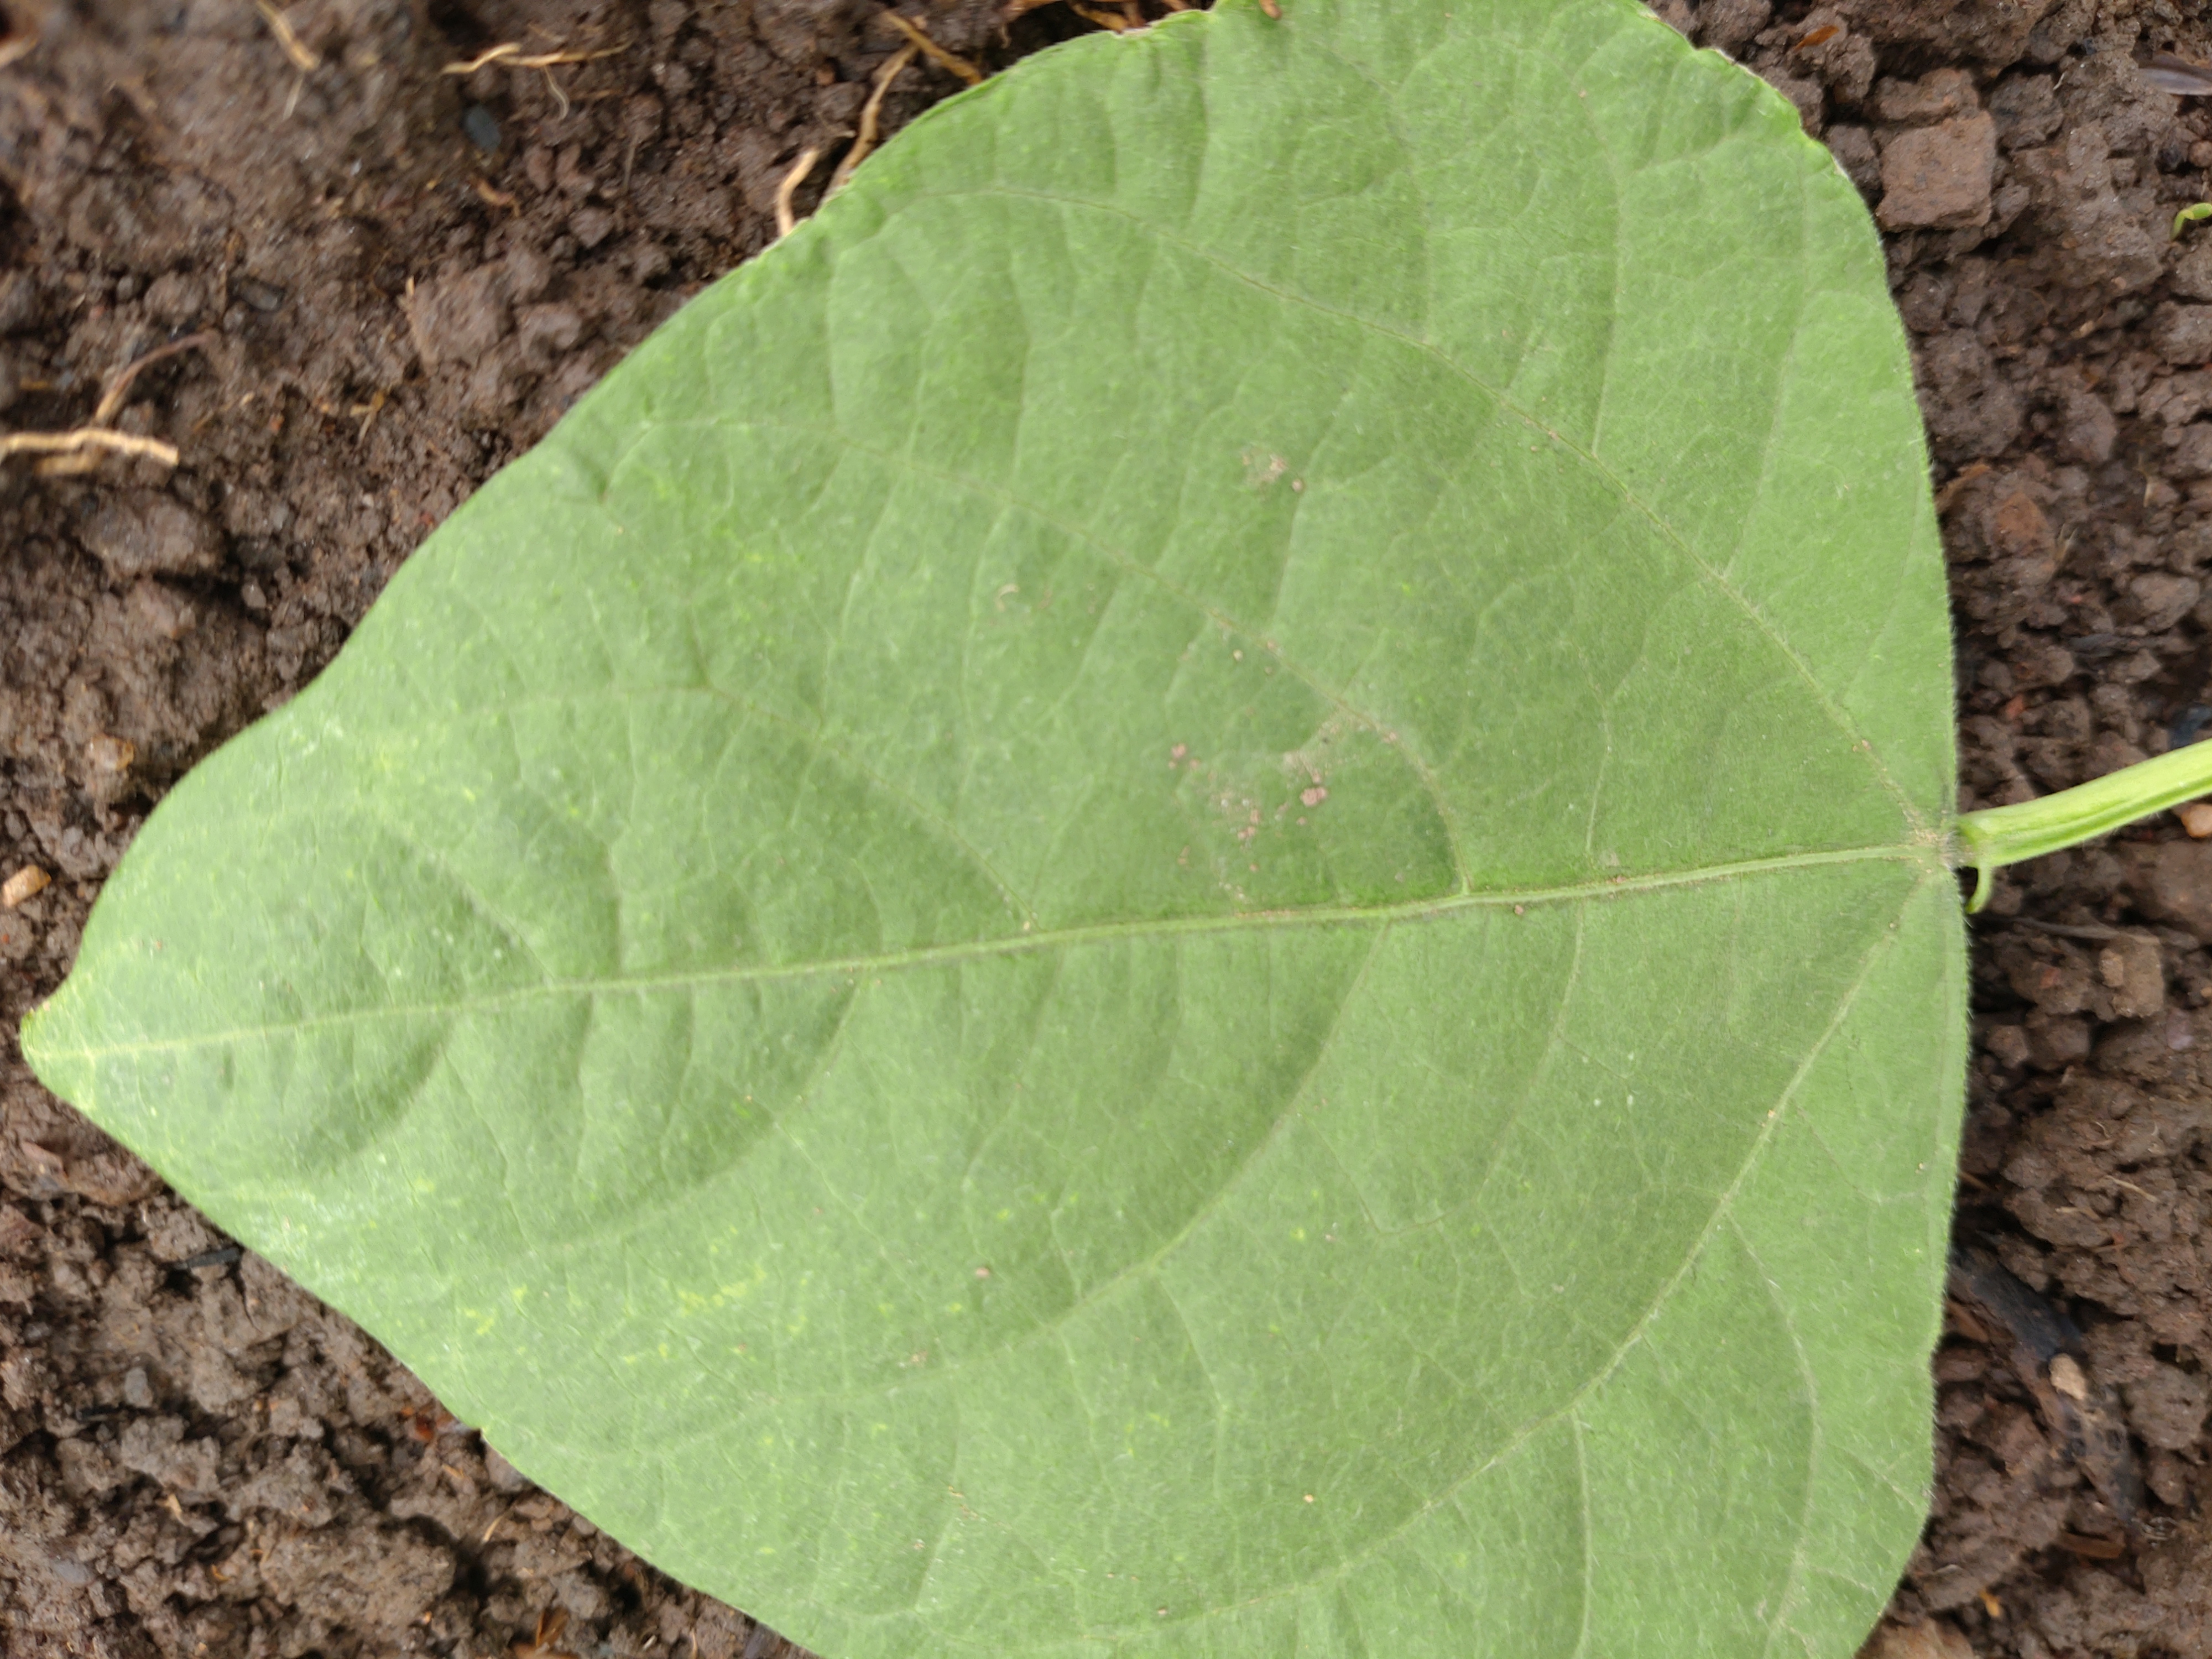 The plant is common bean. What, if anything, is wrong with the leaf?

healthy
